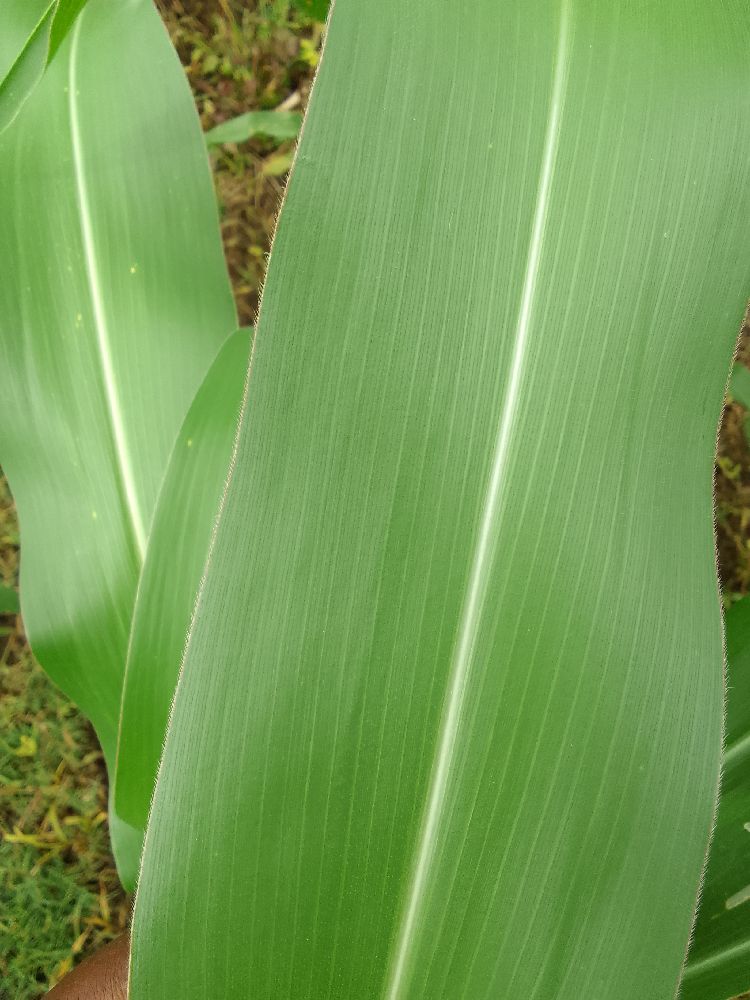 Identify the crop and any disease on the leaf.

maize, healthy
